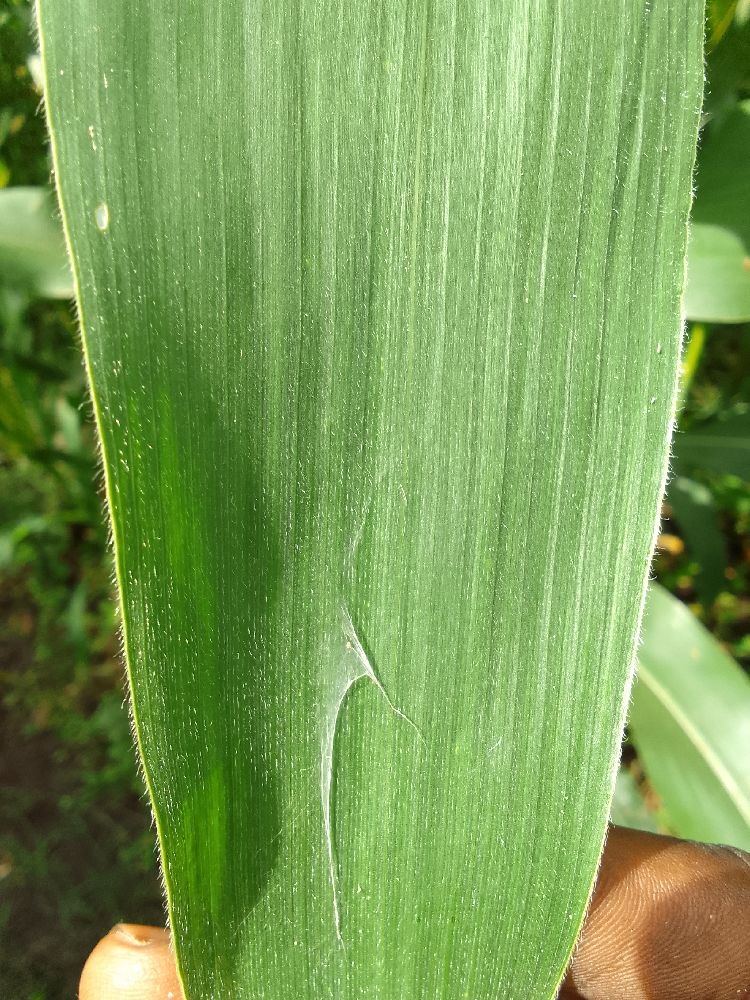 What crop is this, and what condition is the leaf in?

maize, healthy
